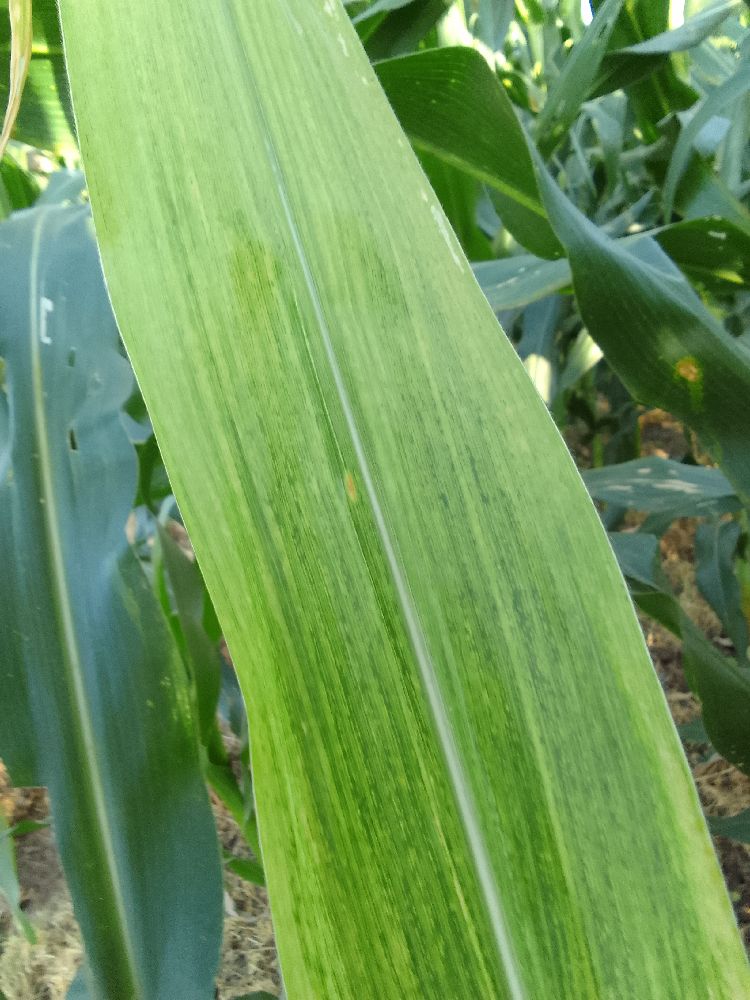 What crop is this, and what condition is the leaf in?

maize, maize lethal necrosis
